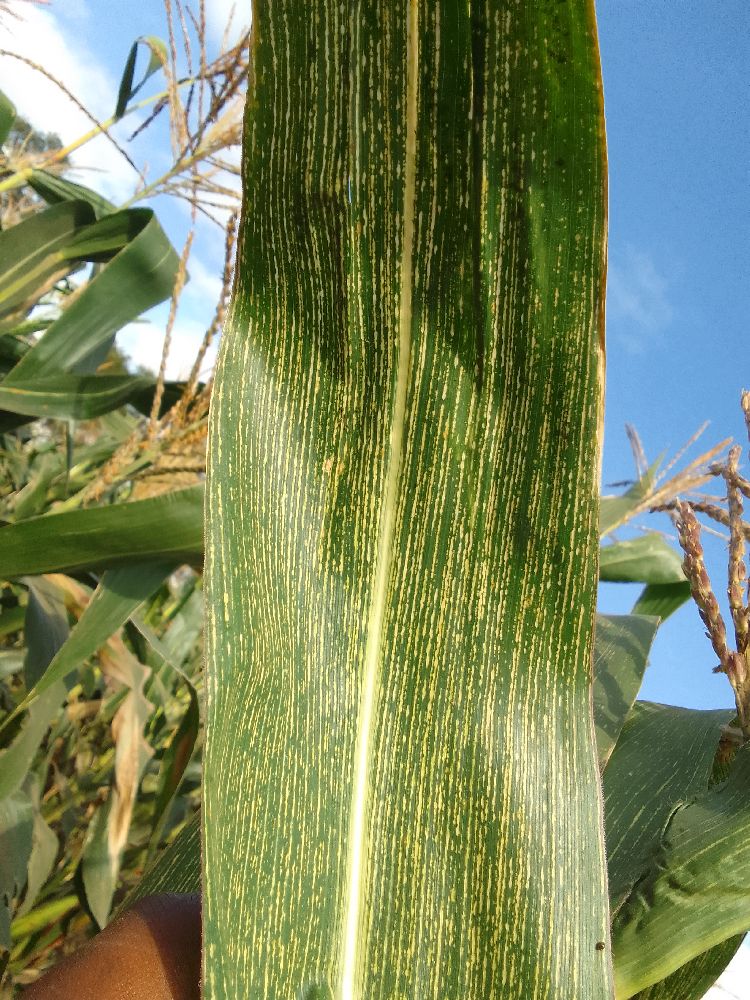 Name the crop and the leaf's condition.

maize, maize streak virus
